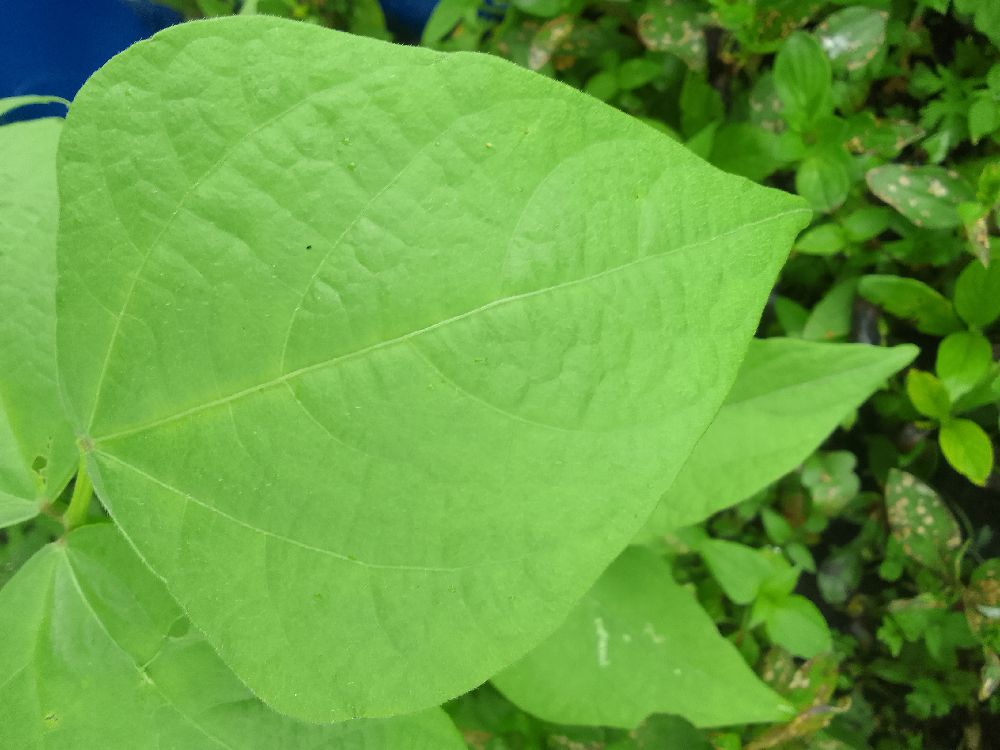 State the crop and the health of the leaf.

common bean, healthy
